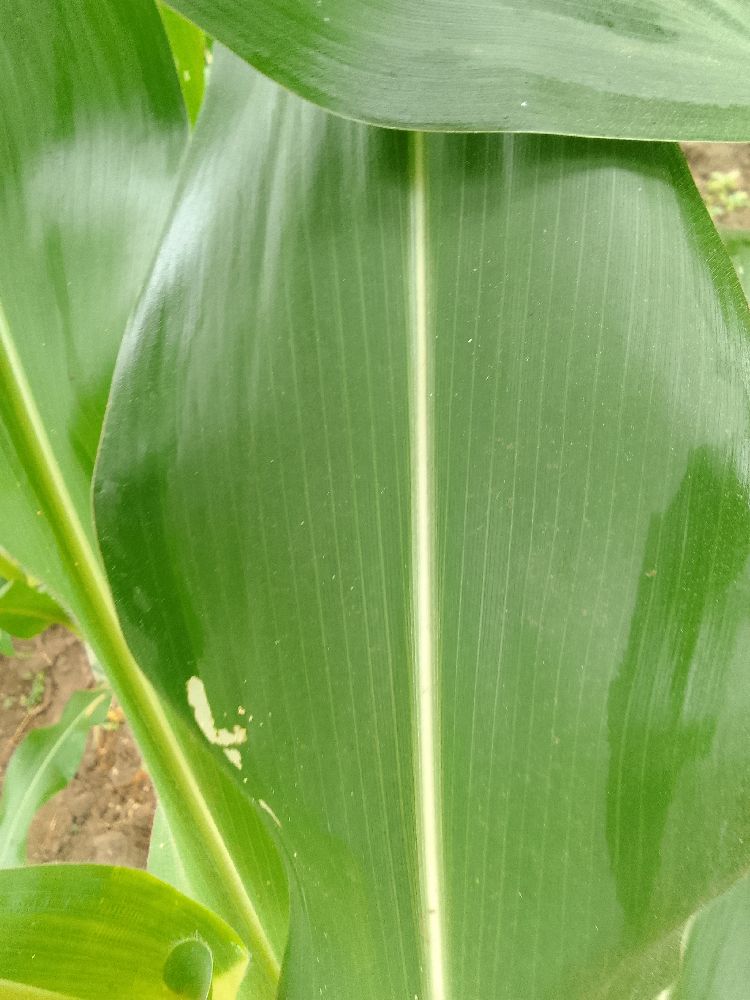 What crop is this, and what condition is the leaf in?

maize, healthy
